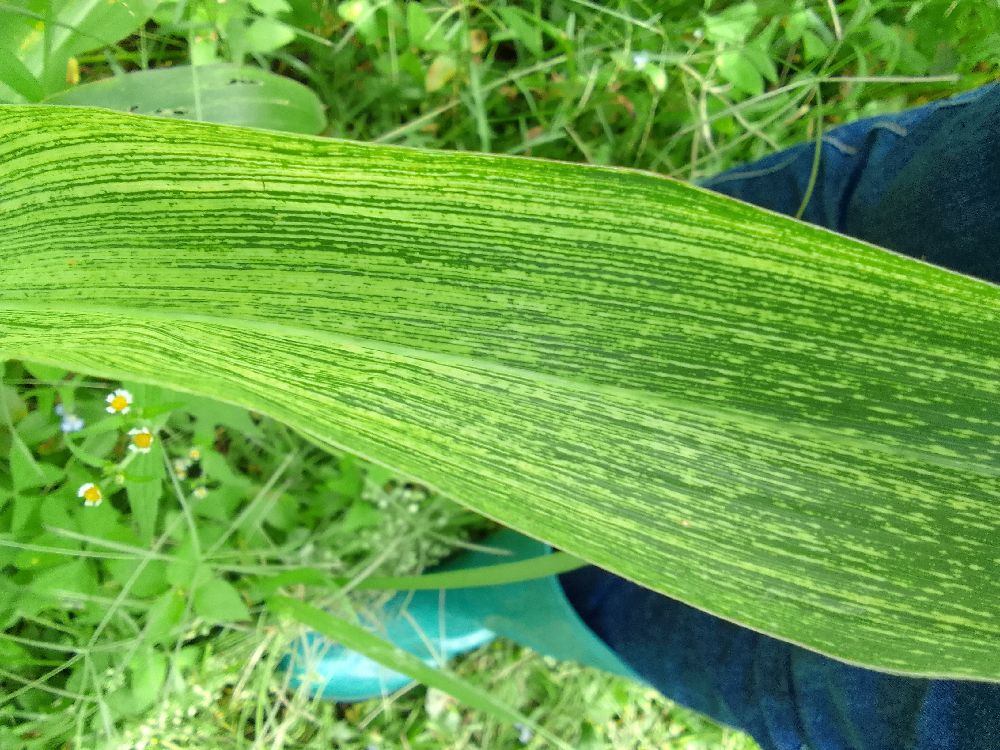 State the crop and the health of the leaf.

maize, maize streak virus
